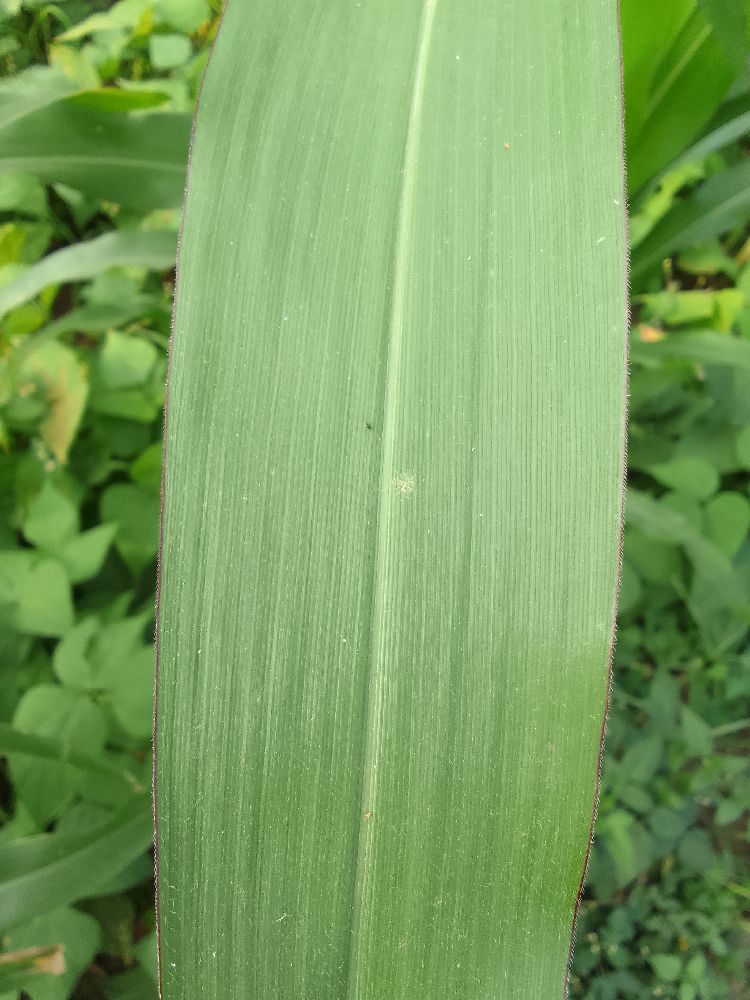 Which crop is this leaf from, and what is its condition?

maize, healthy
